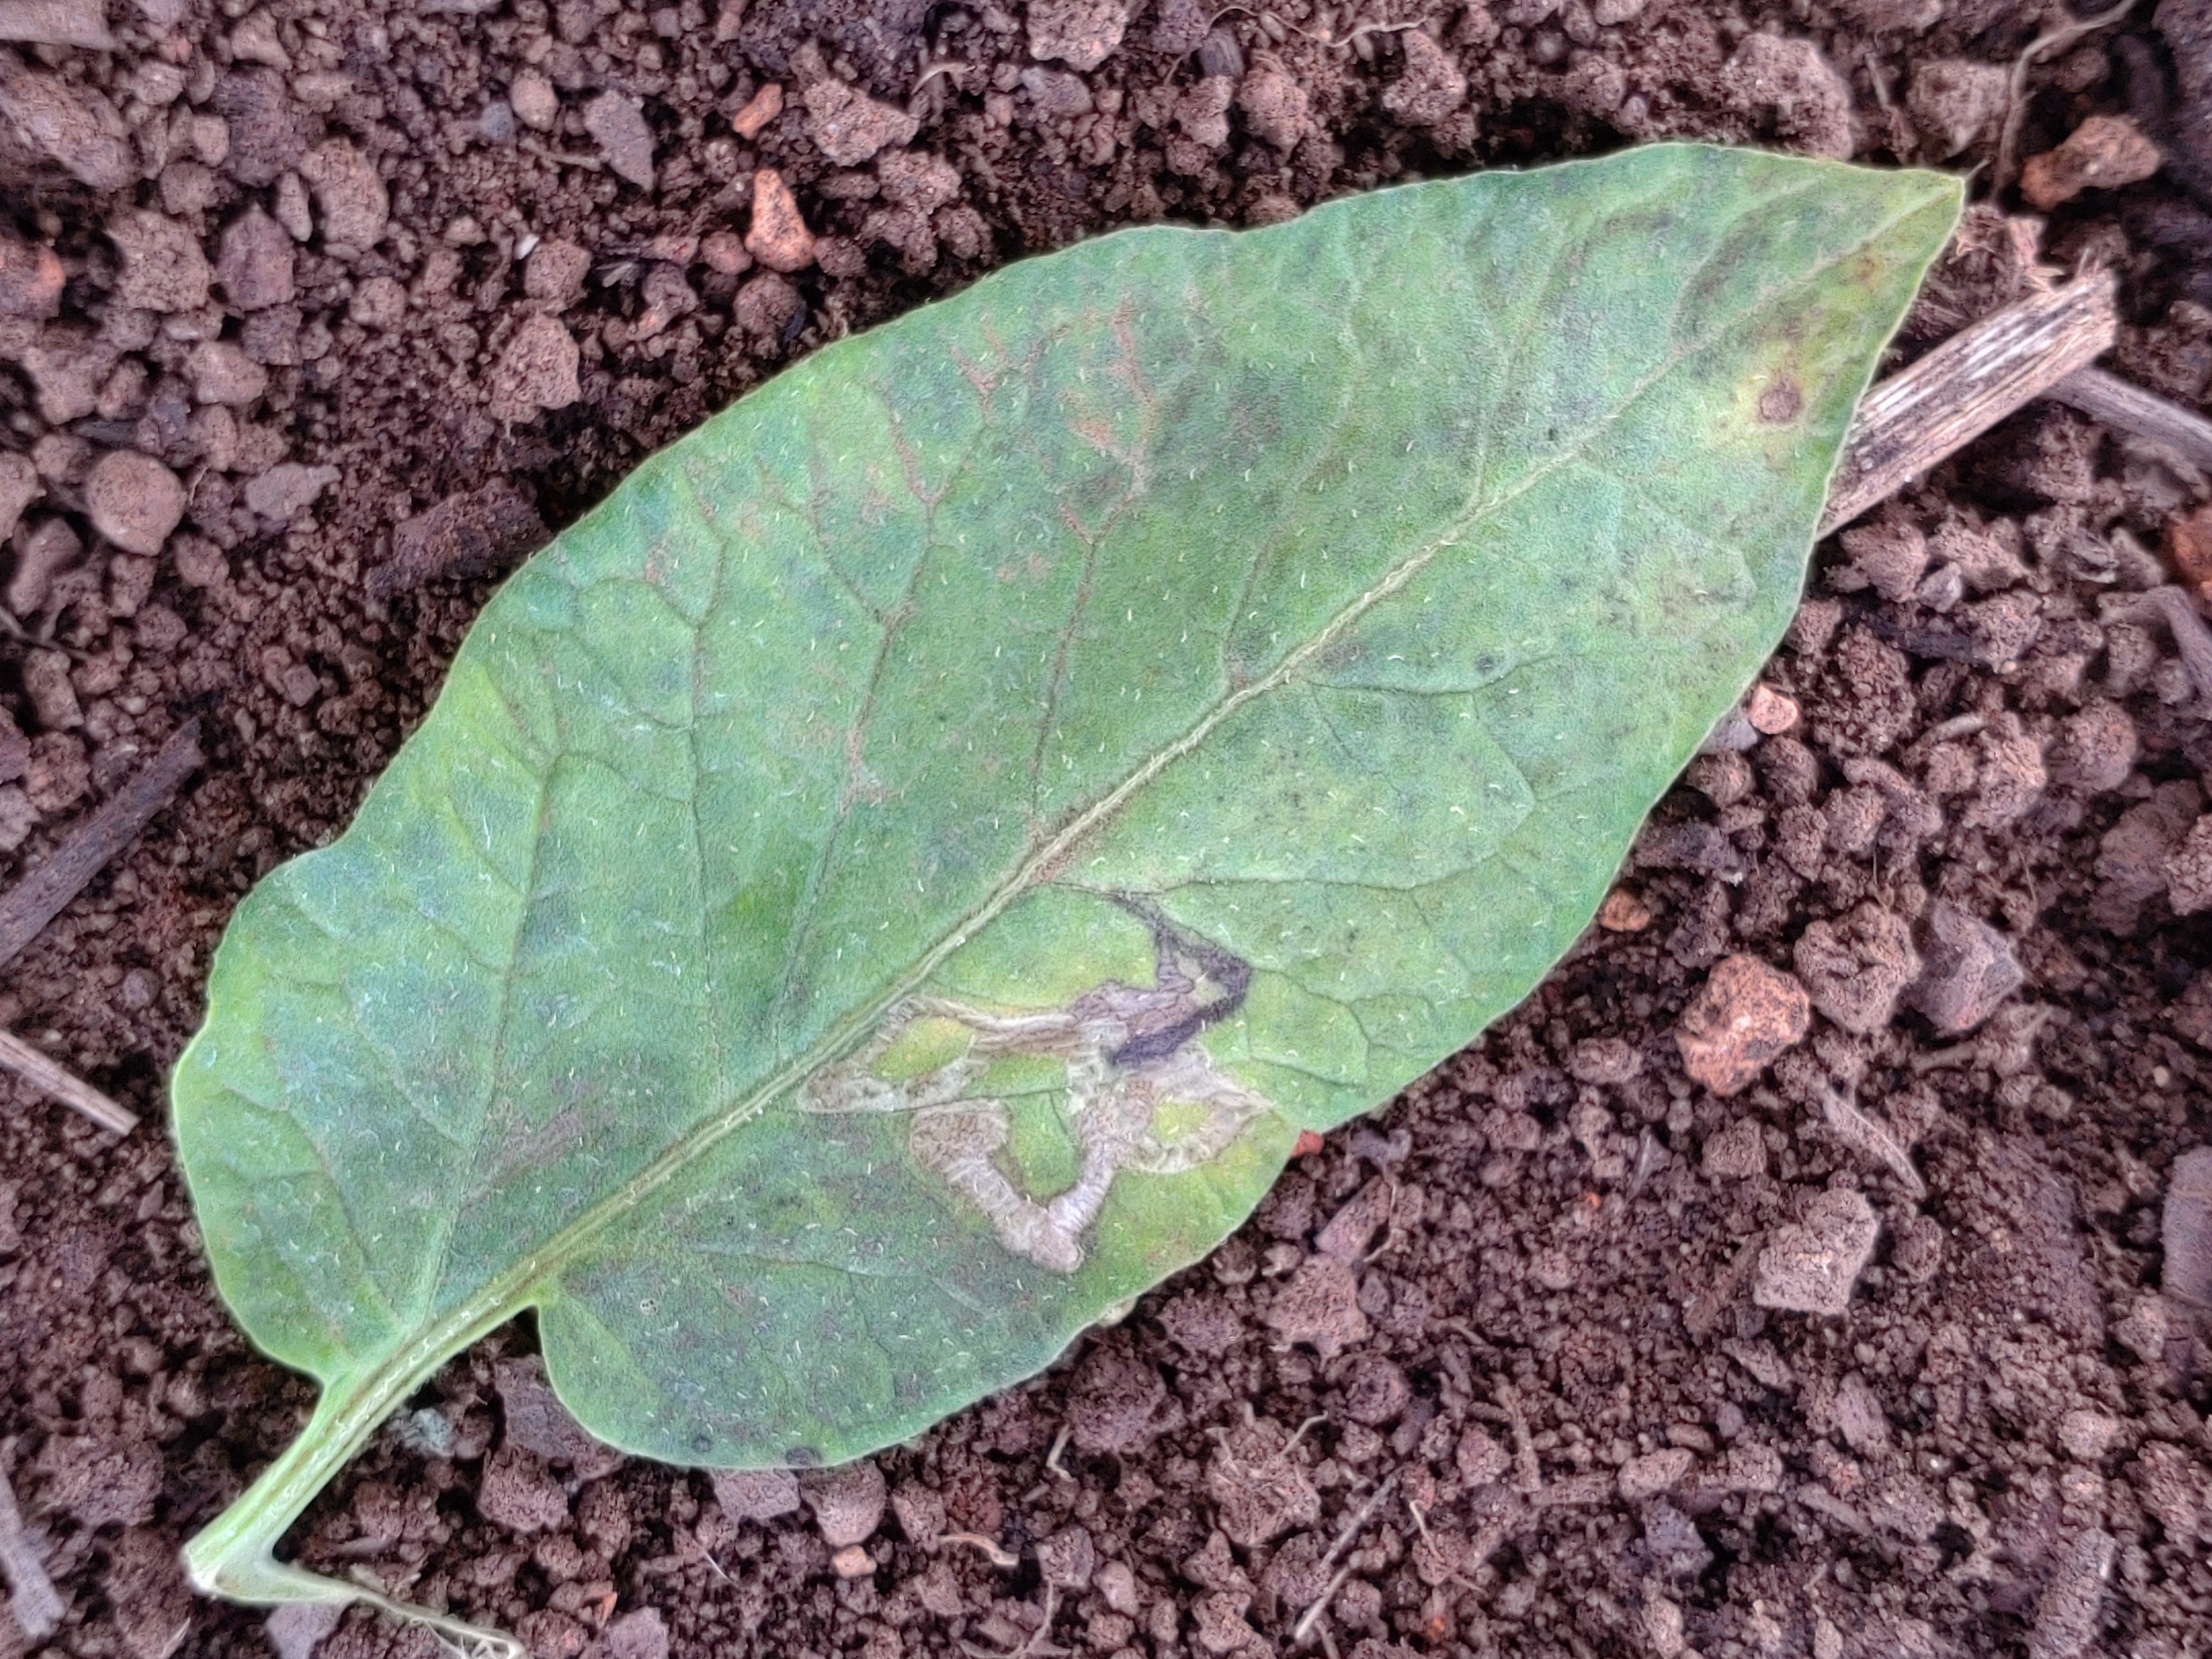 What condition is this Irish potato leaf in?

late blight
